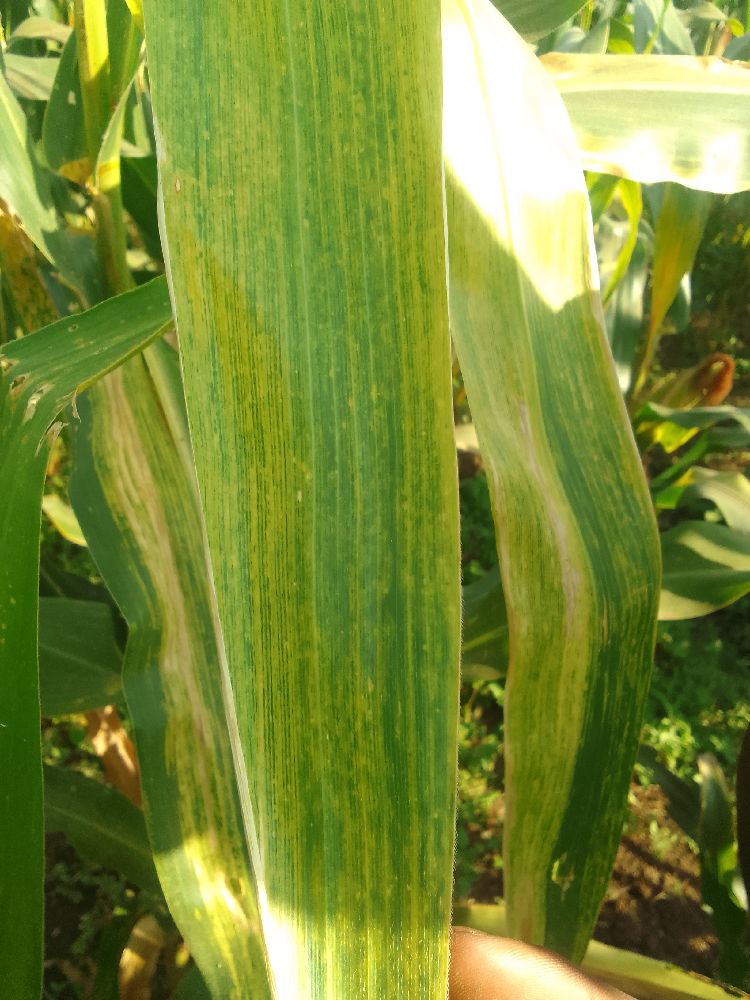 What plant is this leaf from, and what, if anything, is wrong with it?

maize, maize lethal necrosis
